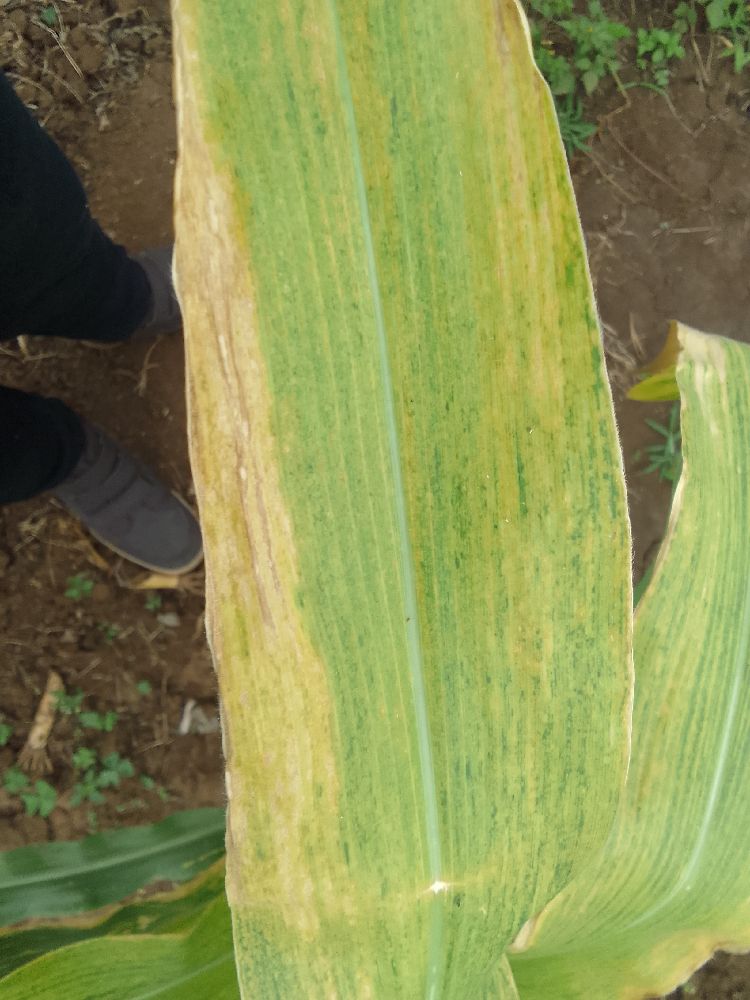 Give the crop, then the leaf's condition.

maize, maize lethal necrosis
